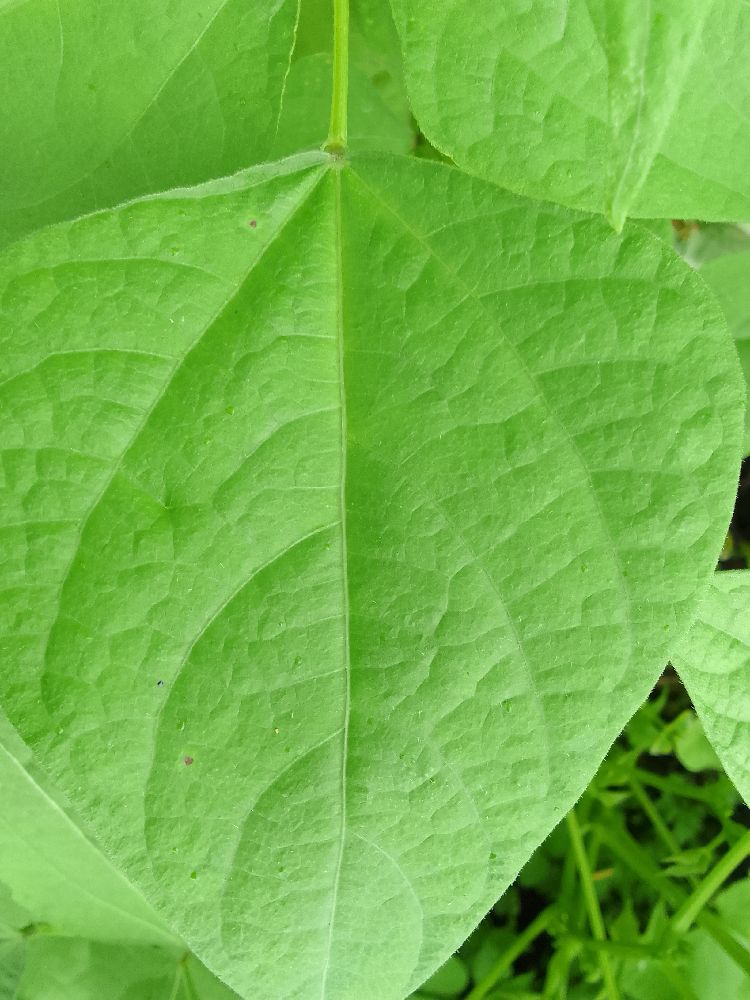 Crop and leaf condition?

common bean, healthy
